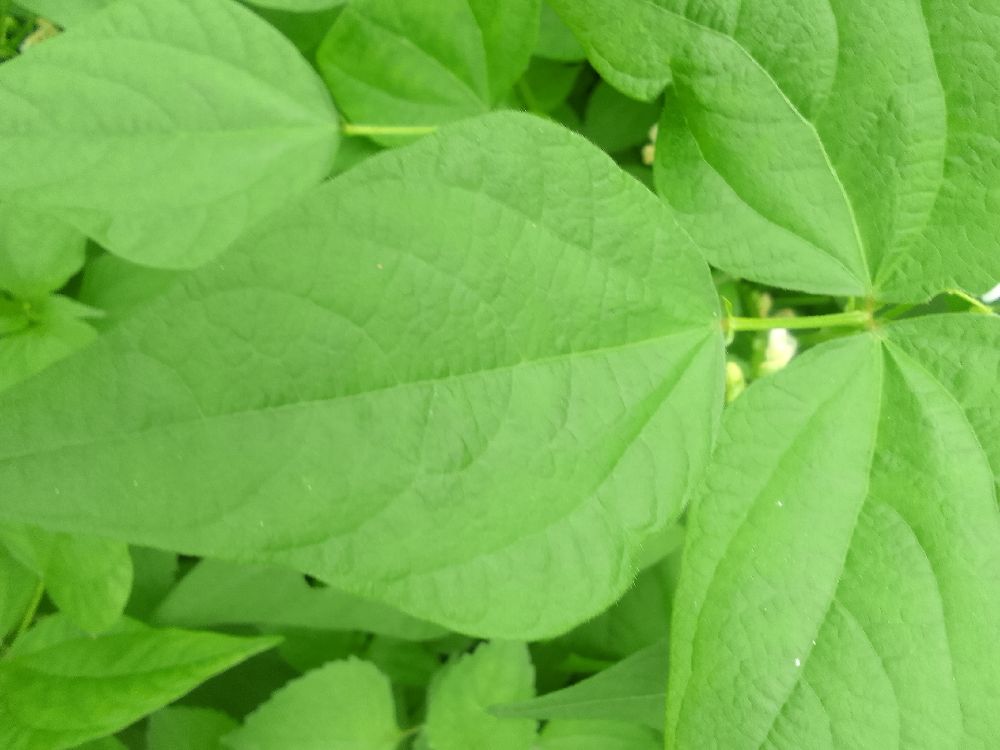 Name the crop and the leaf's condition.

common bean, healthy
